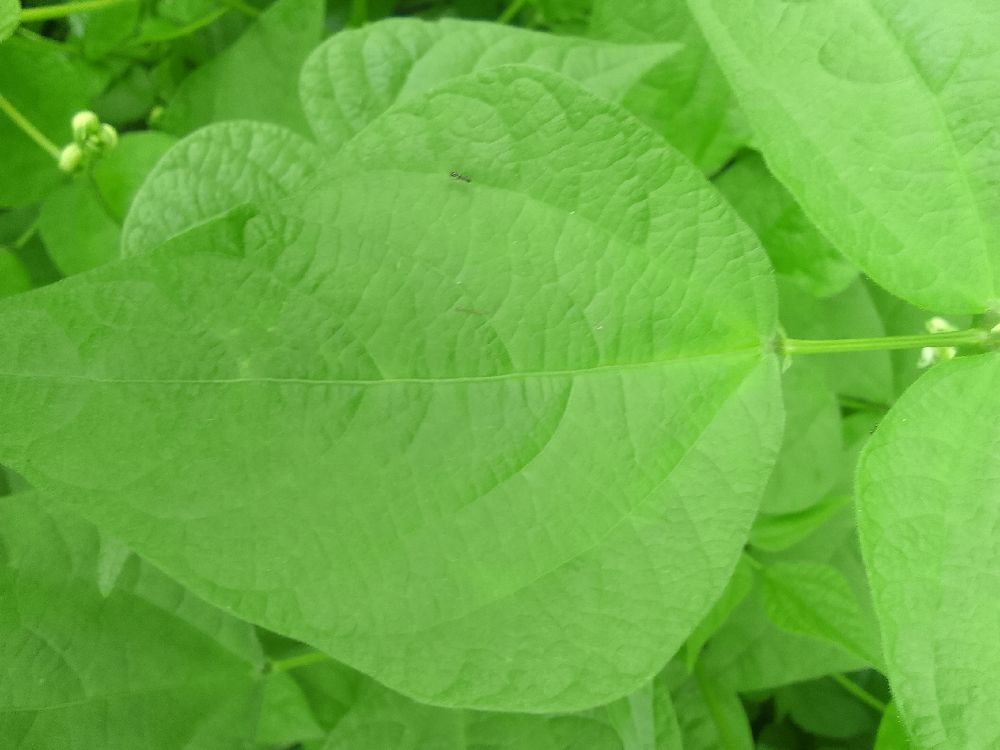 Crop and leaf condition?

common bean, healthy
